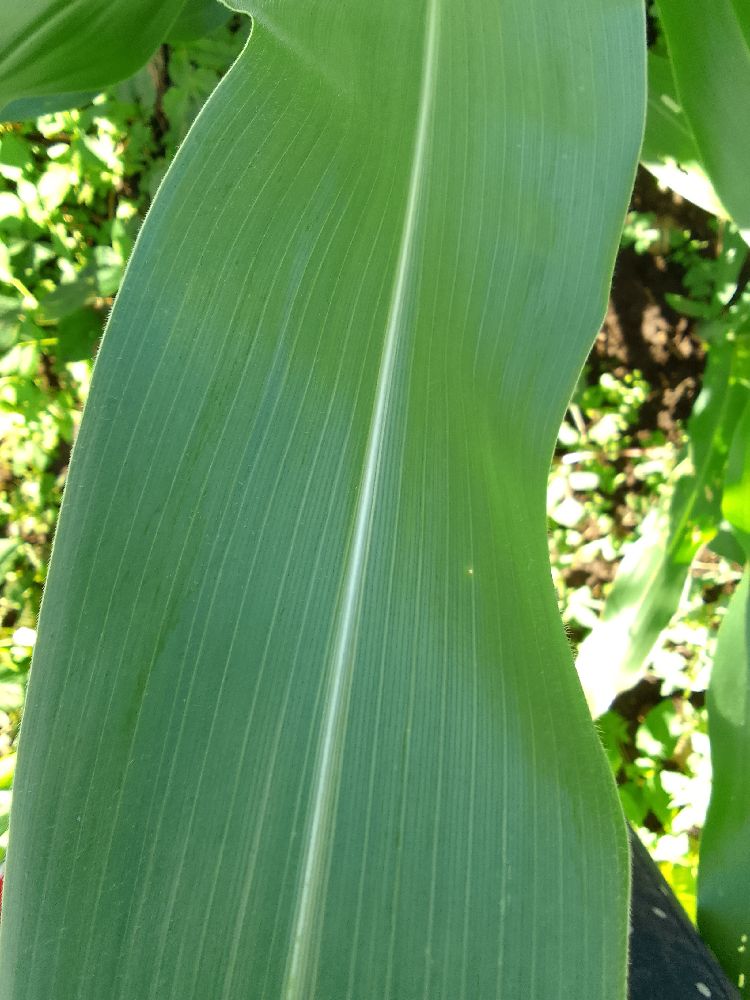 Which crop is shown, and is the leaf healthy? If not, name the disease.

maize, healthy
